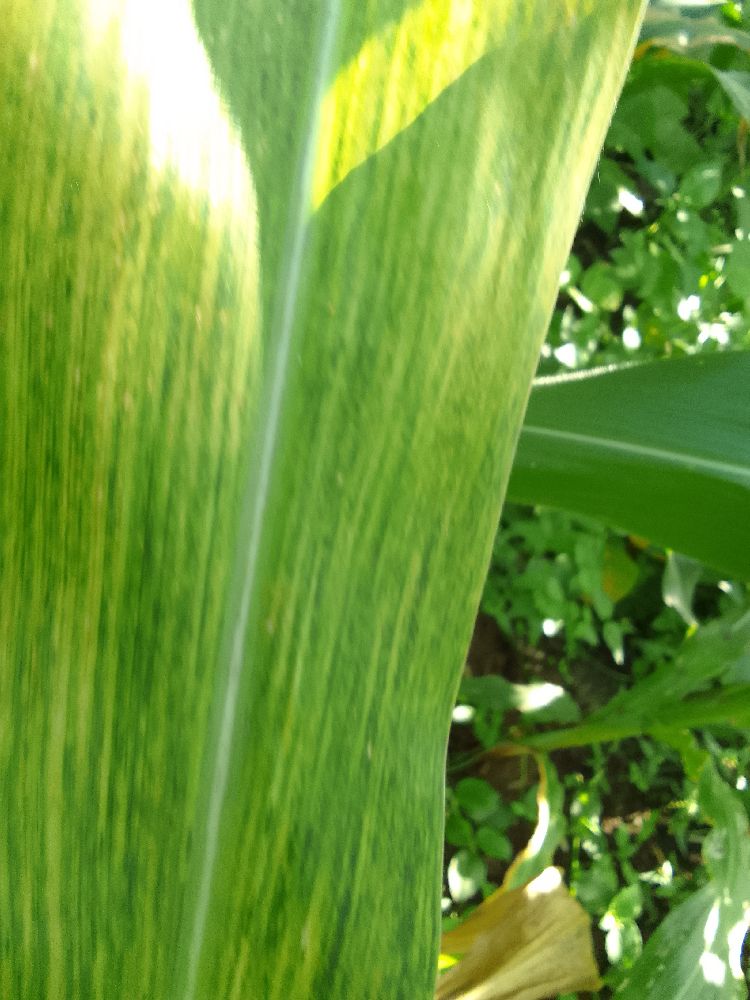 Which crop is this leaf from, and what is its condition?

maize, maize lethal necrosis
